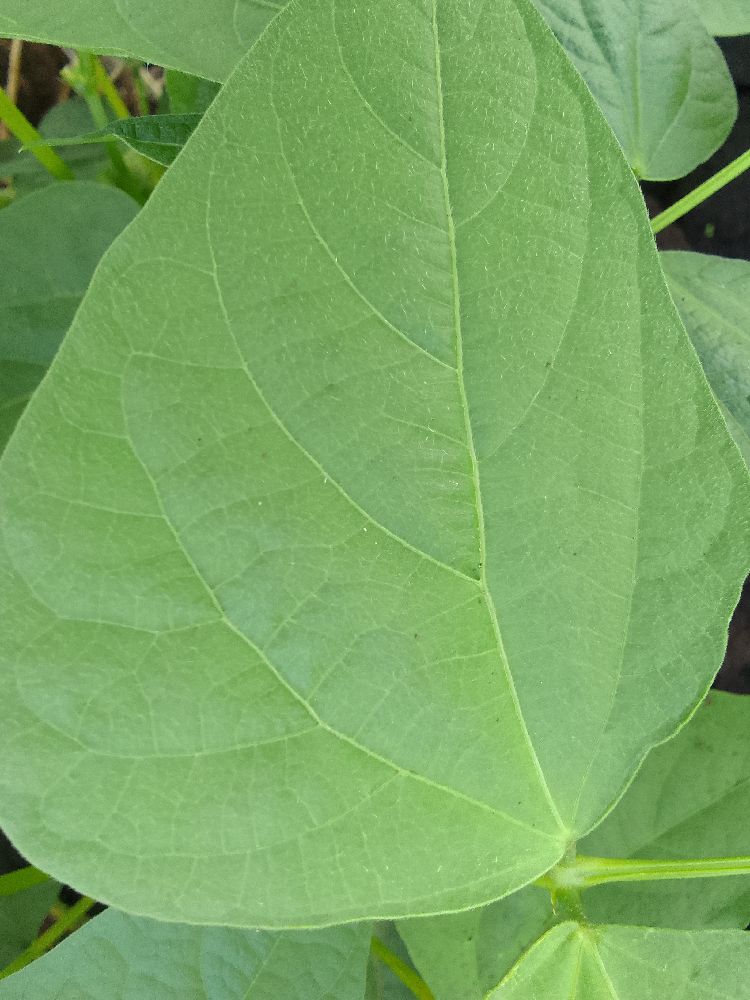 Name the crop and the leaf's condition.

common bean, healthy
